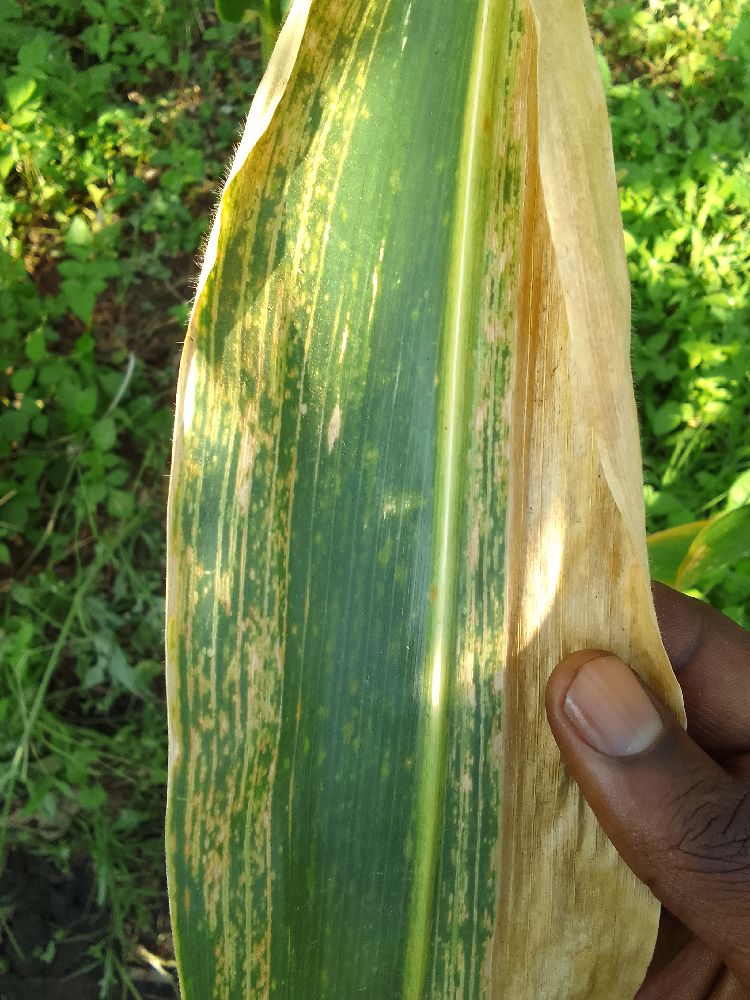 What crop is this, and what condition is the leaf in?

maize, maize lethal necrosis
